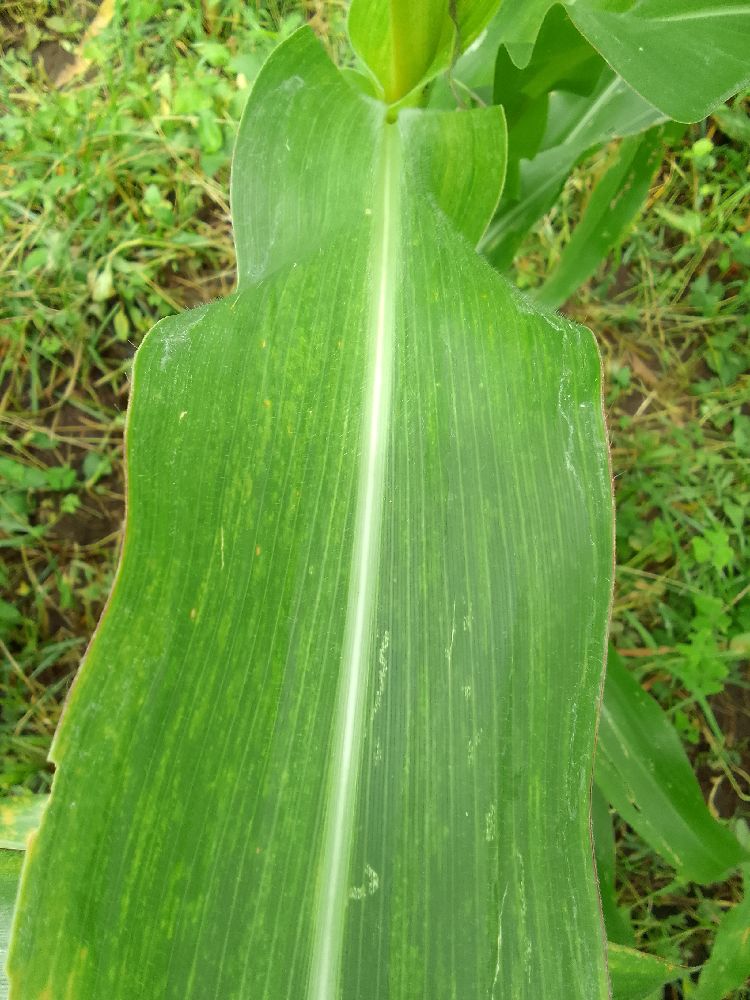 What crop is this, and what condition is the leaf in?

maize, maize lethal necrosis
